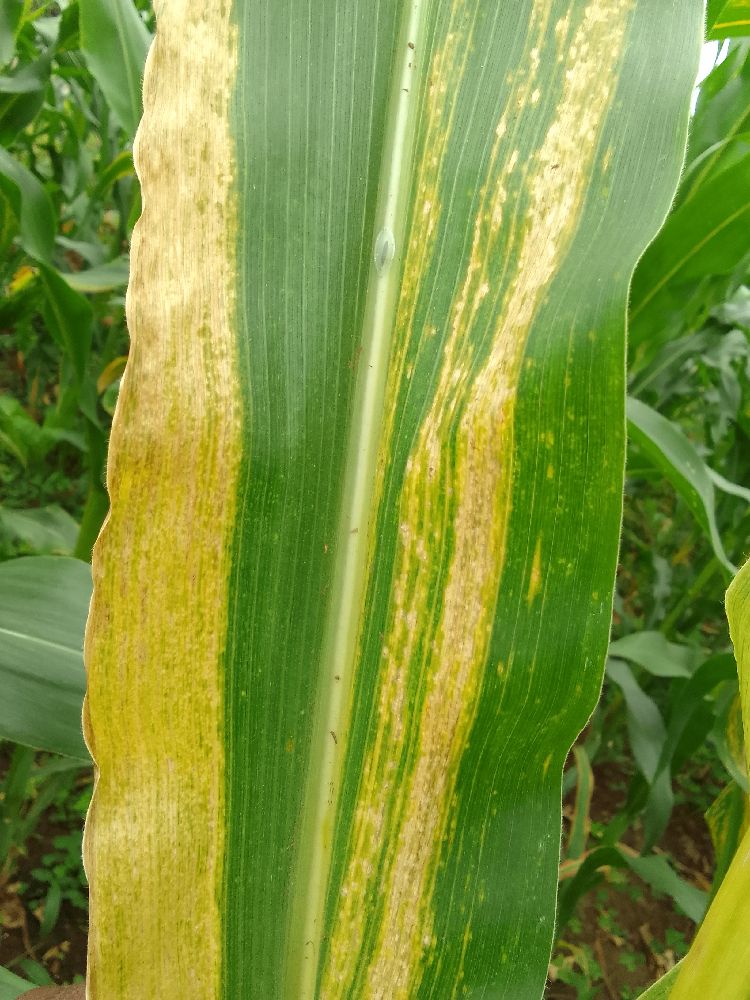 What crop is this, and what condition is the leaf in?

maize, maize lethal necrosis
